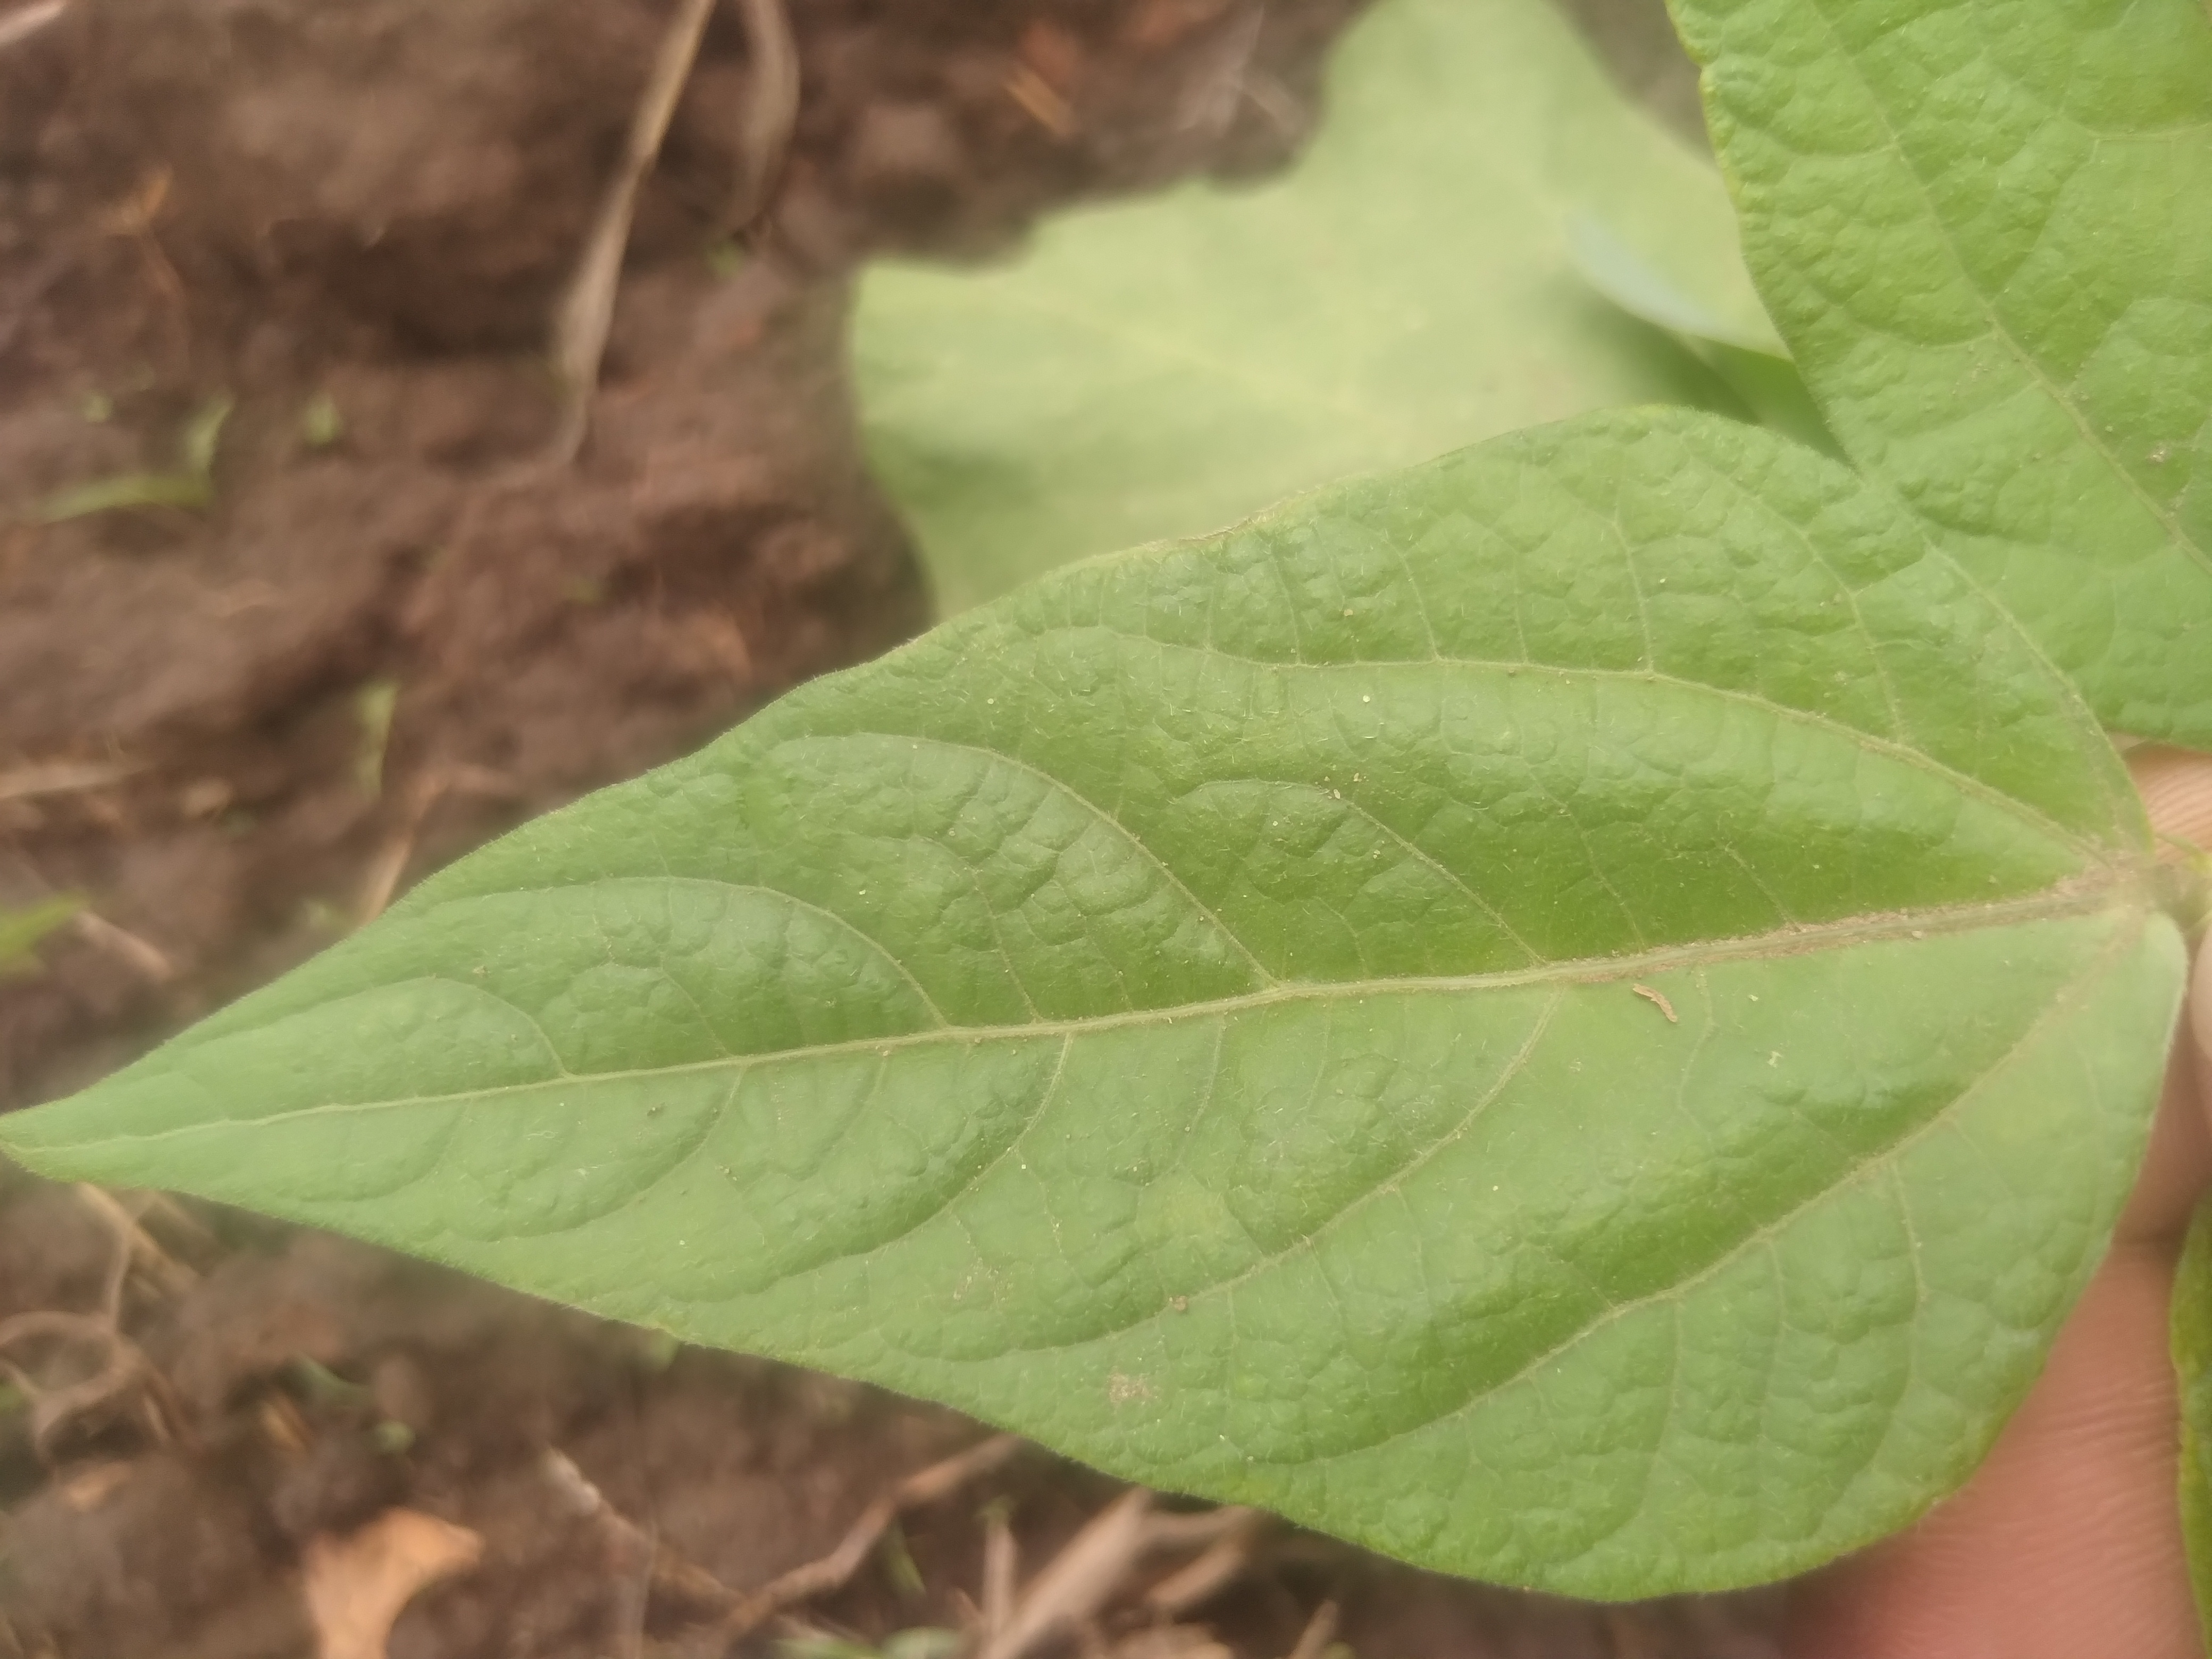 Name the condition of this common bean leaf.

healthy
